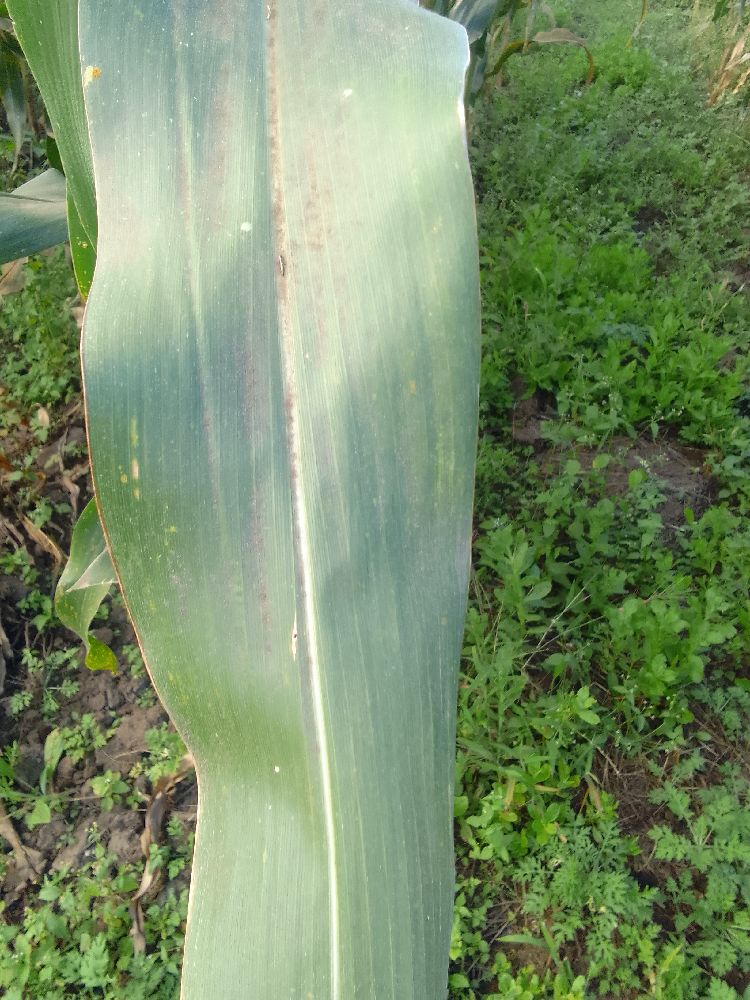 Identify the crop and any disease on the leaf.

maize, healthy
